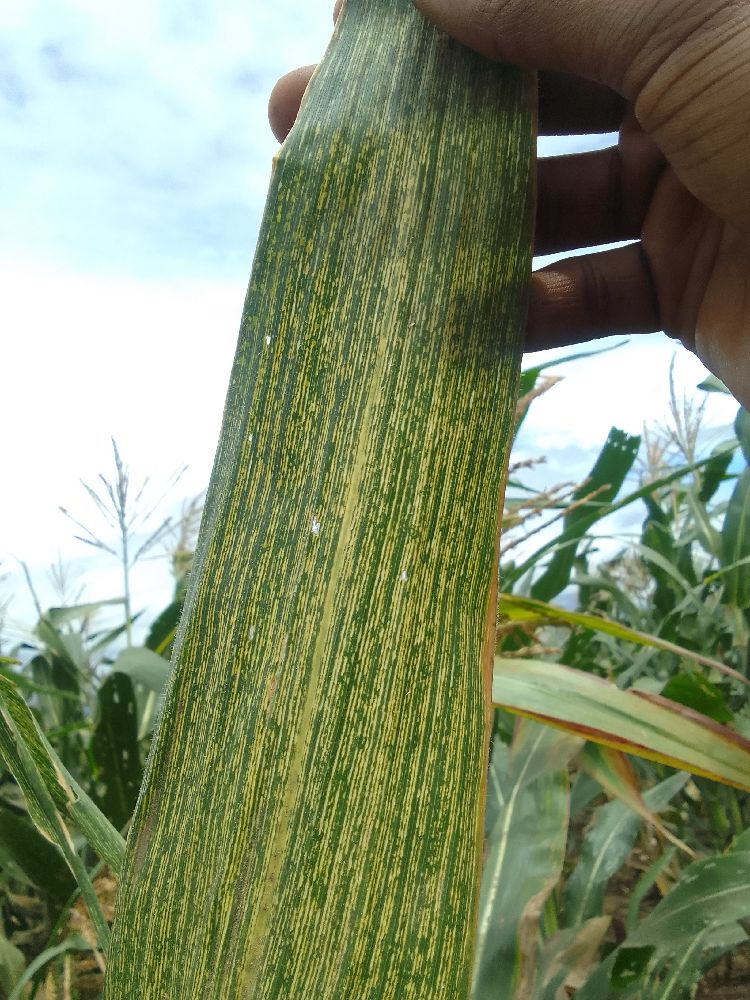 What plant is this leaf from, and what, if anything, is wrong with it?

maize, maize streak virus
